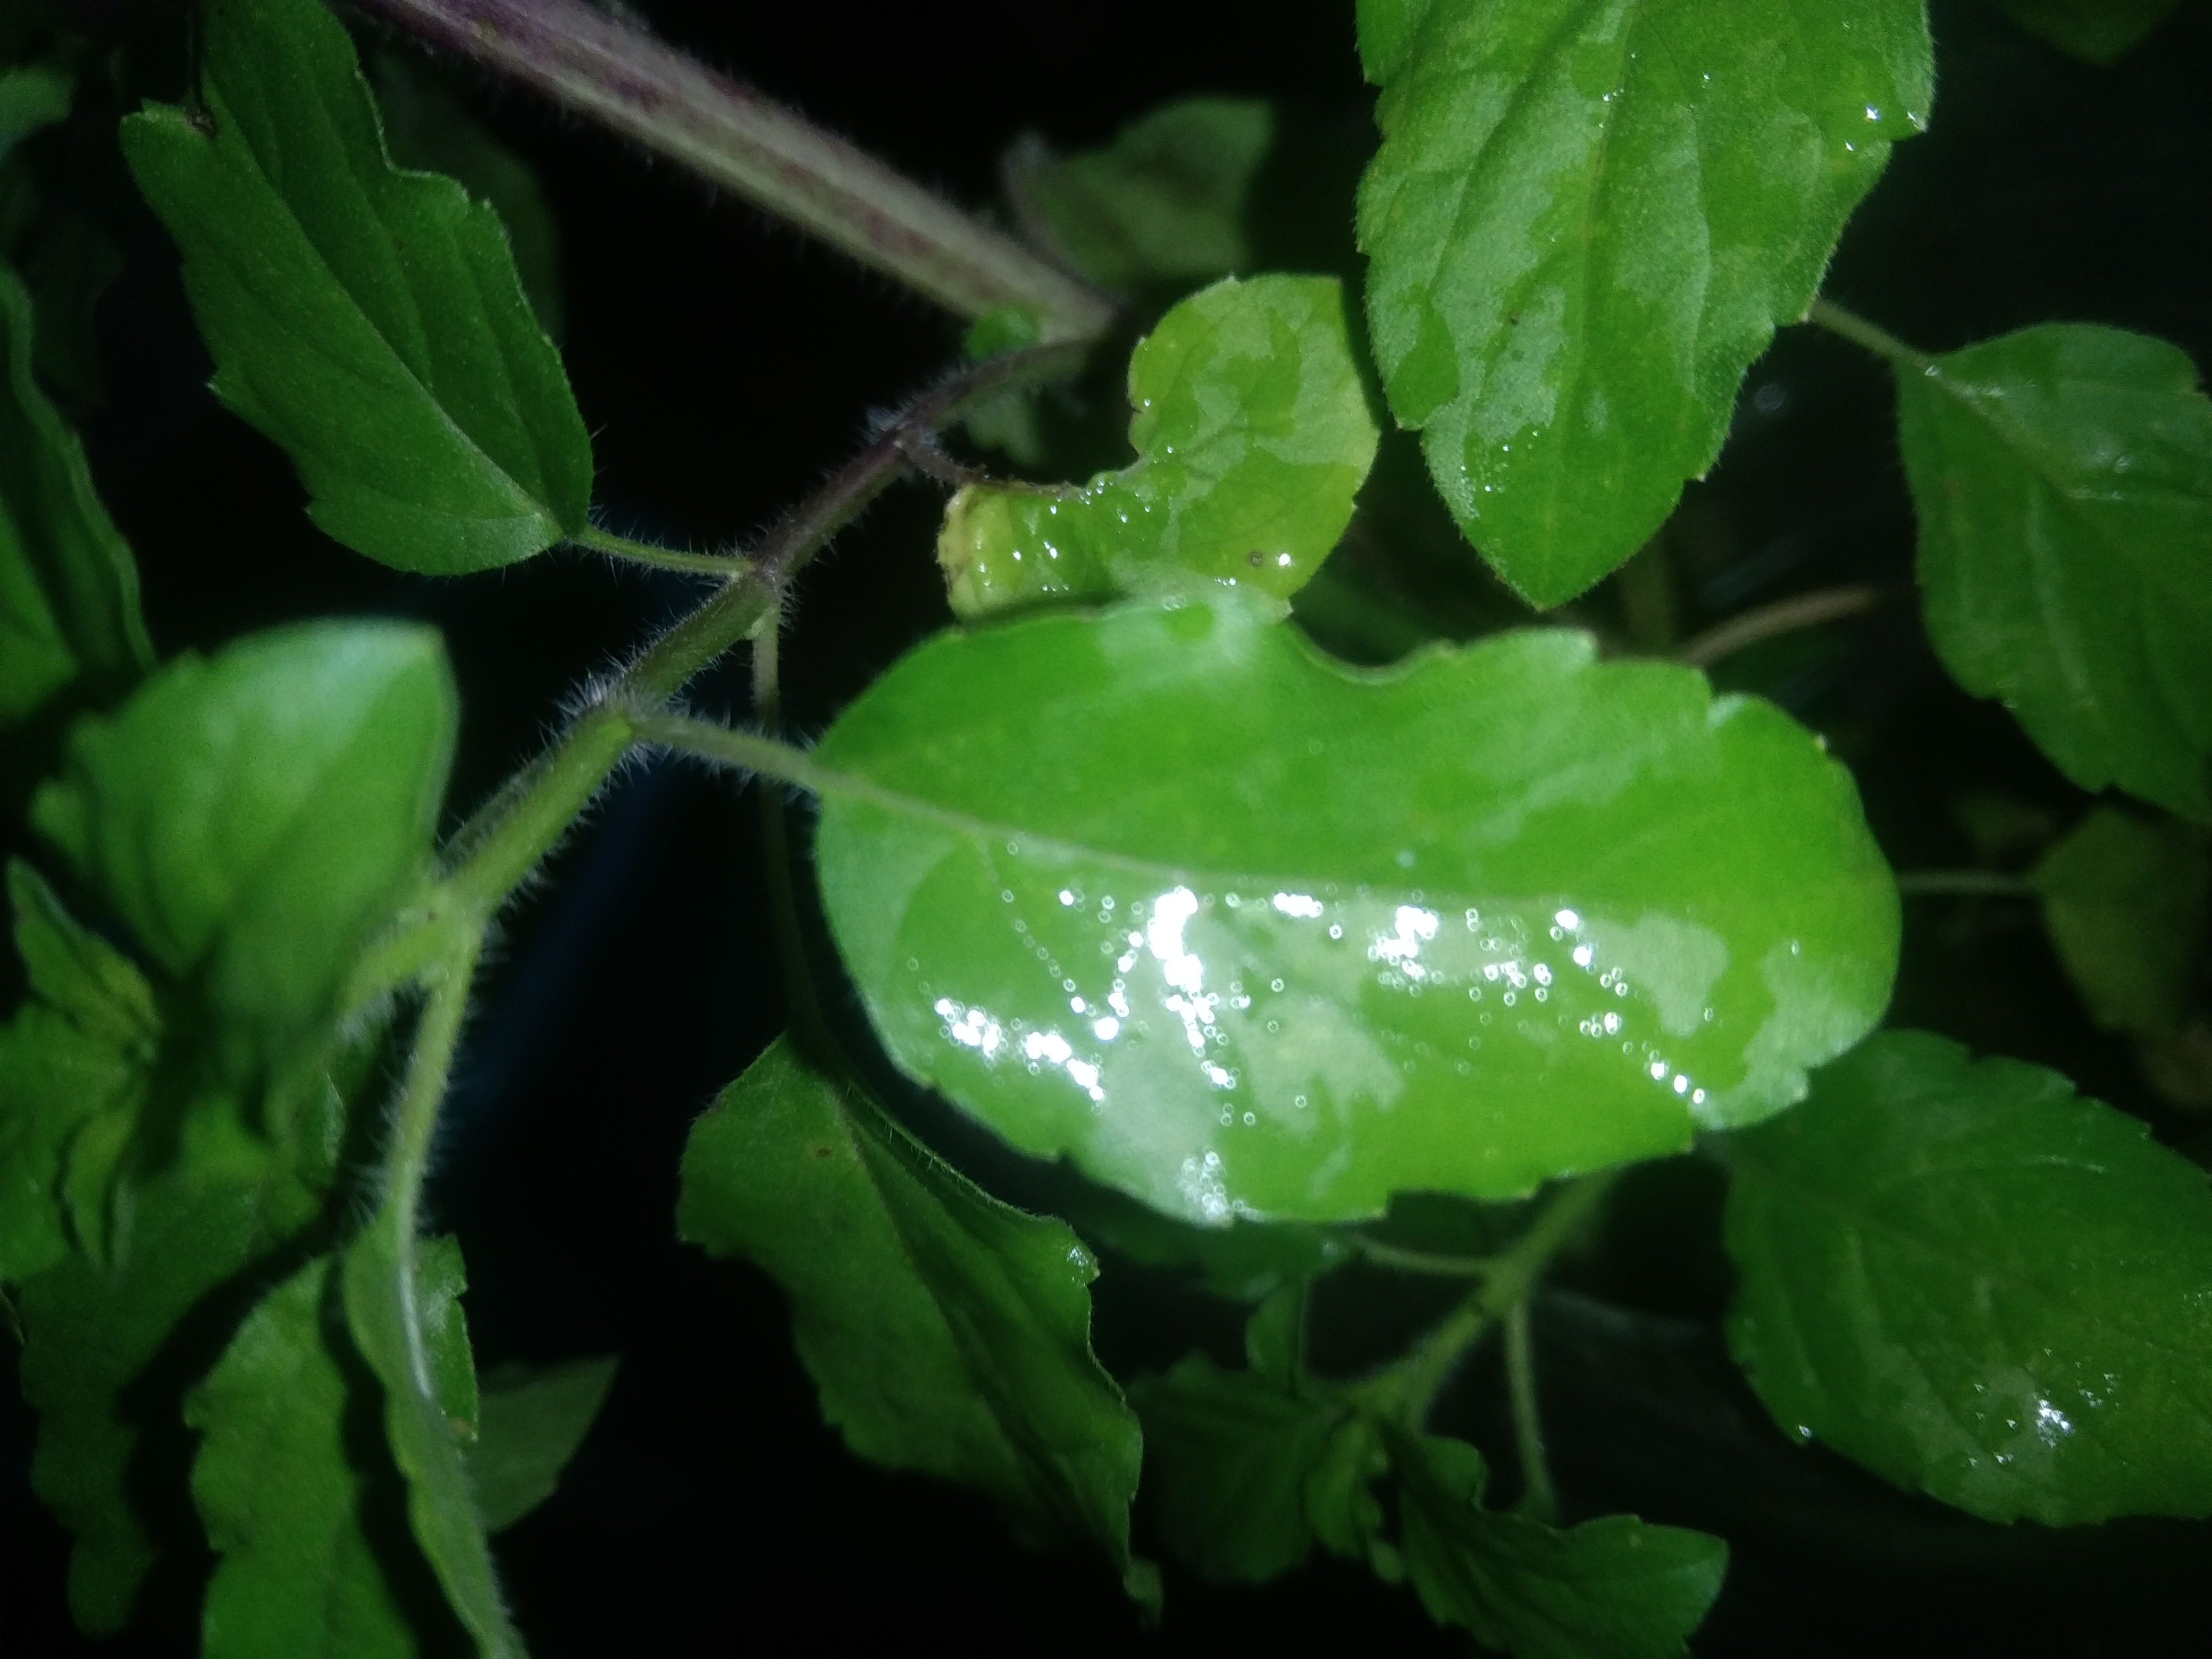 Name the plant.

tulshi
